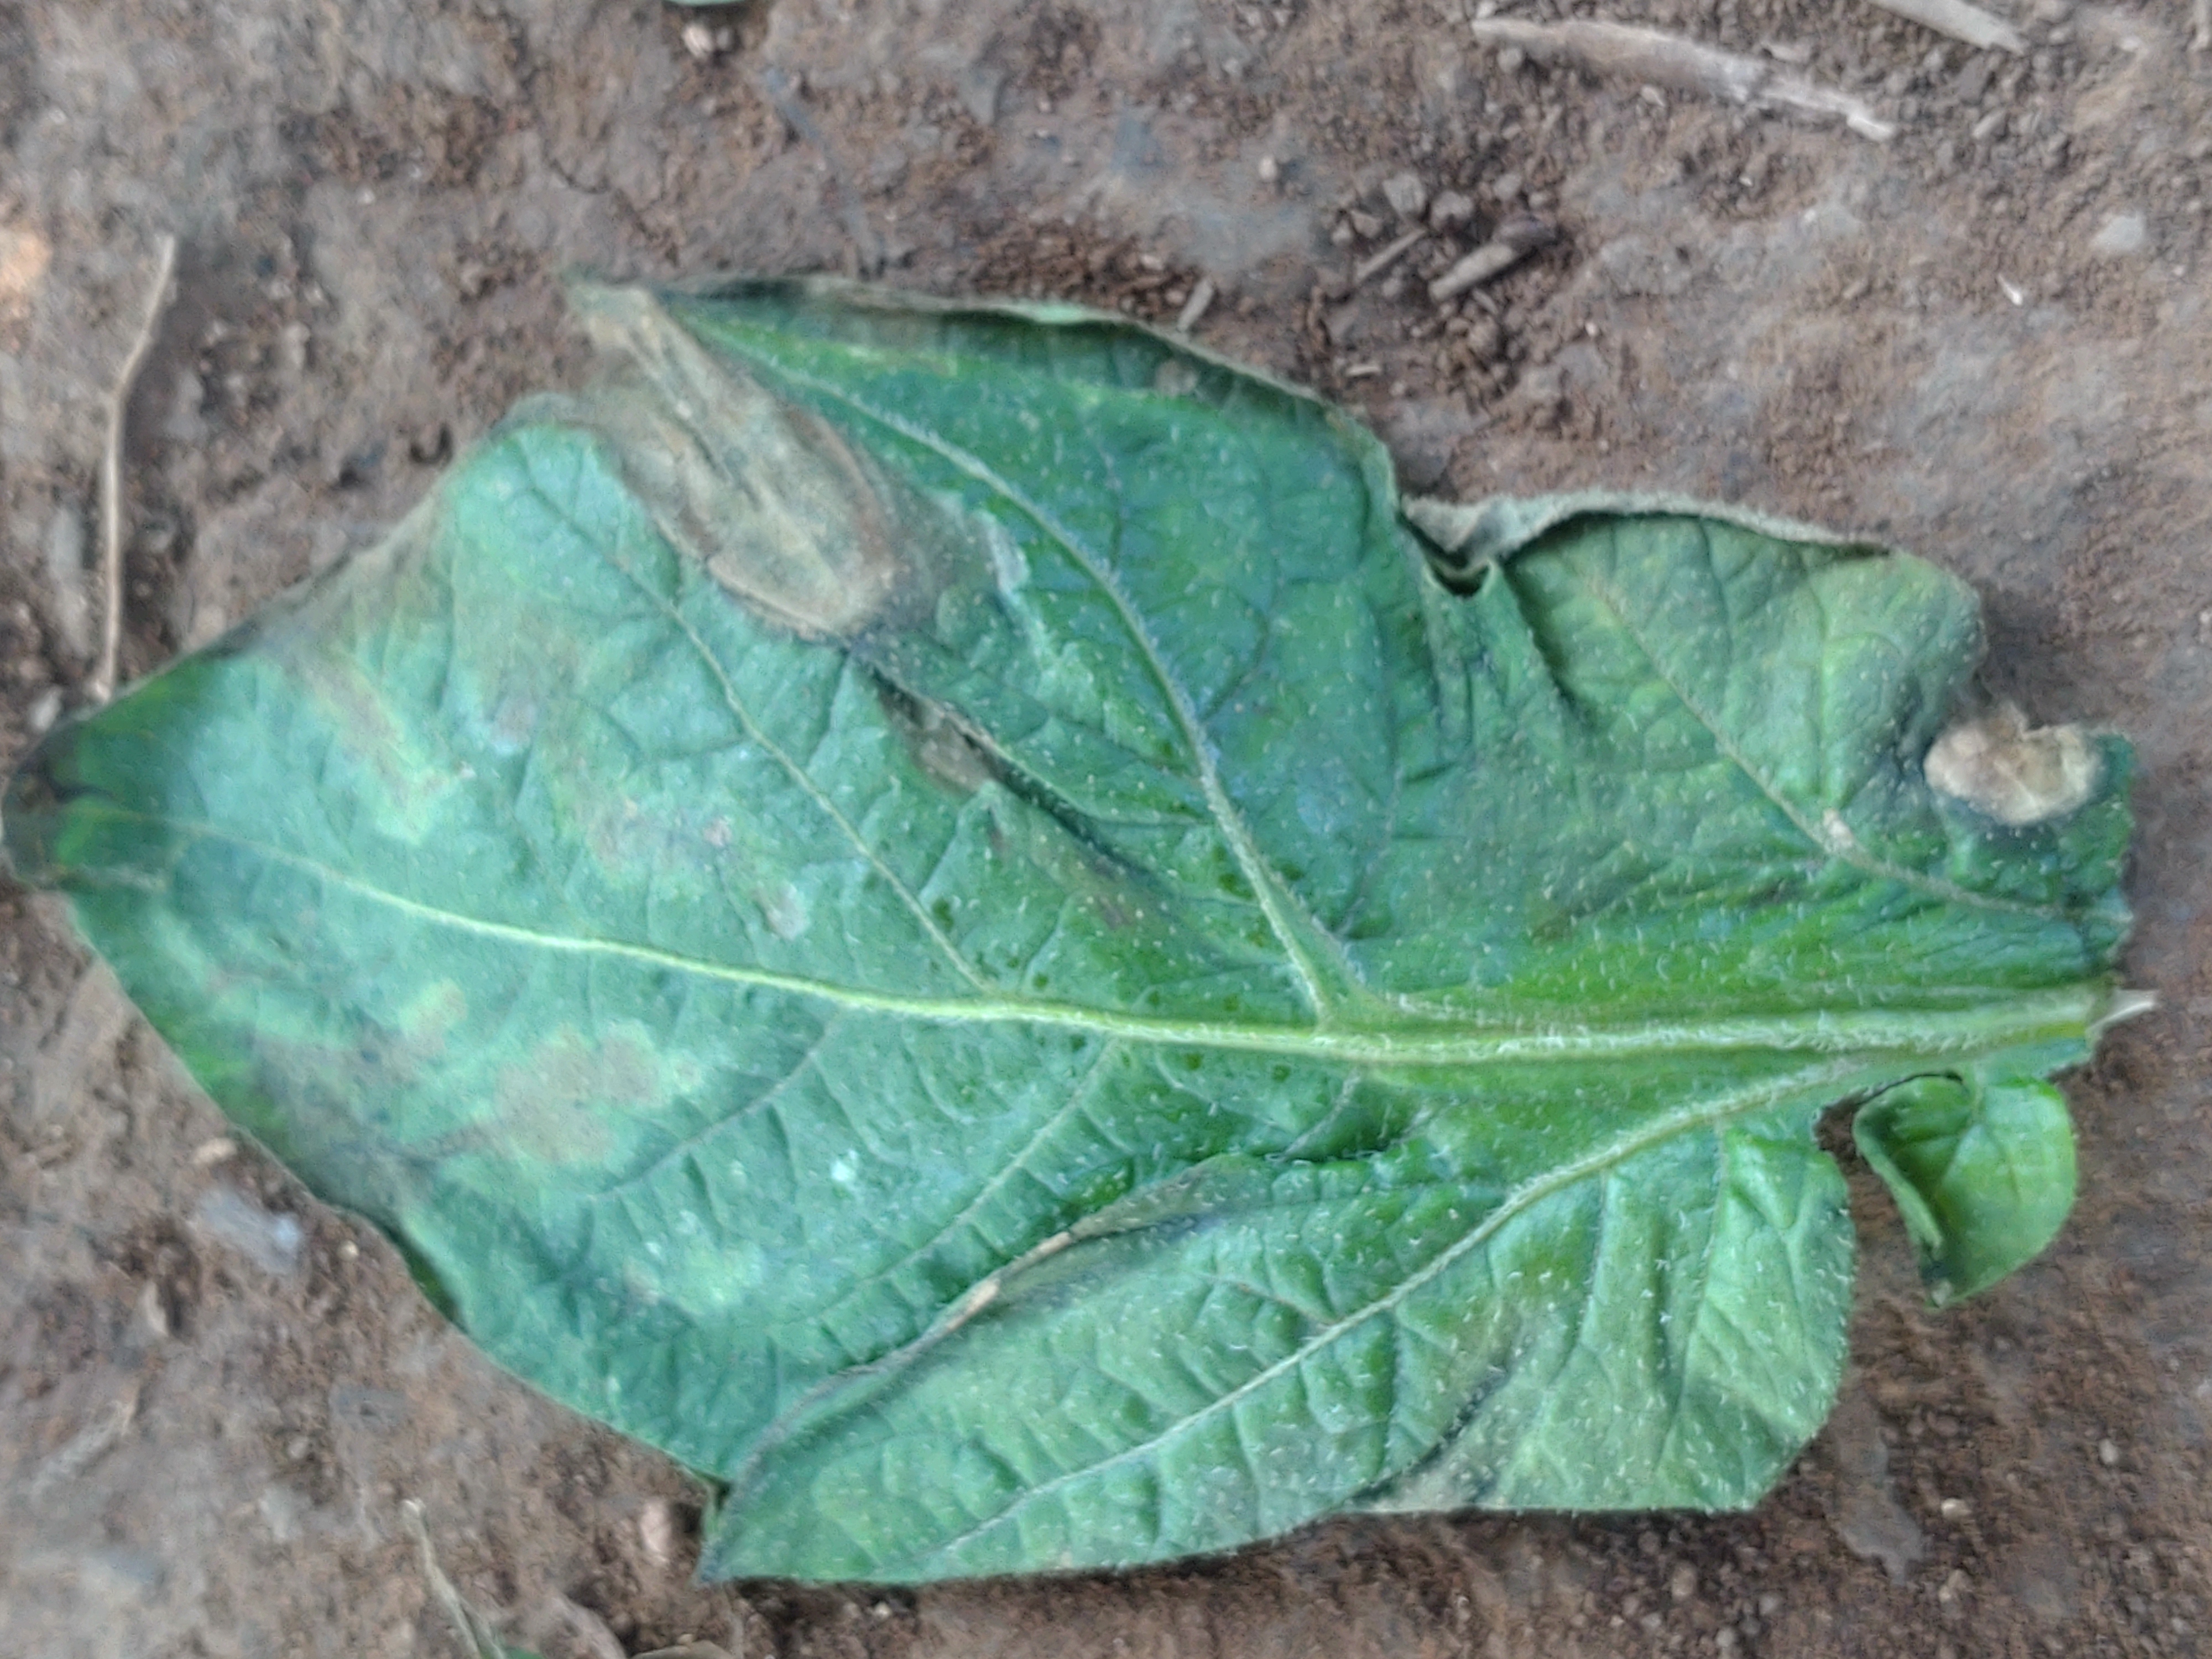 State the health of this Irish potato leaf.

early blight
